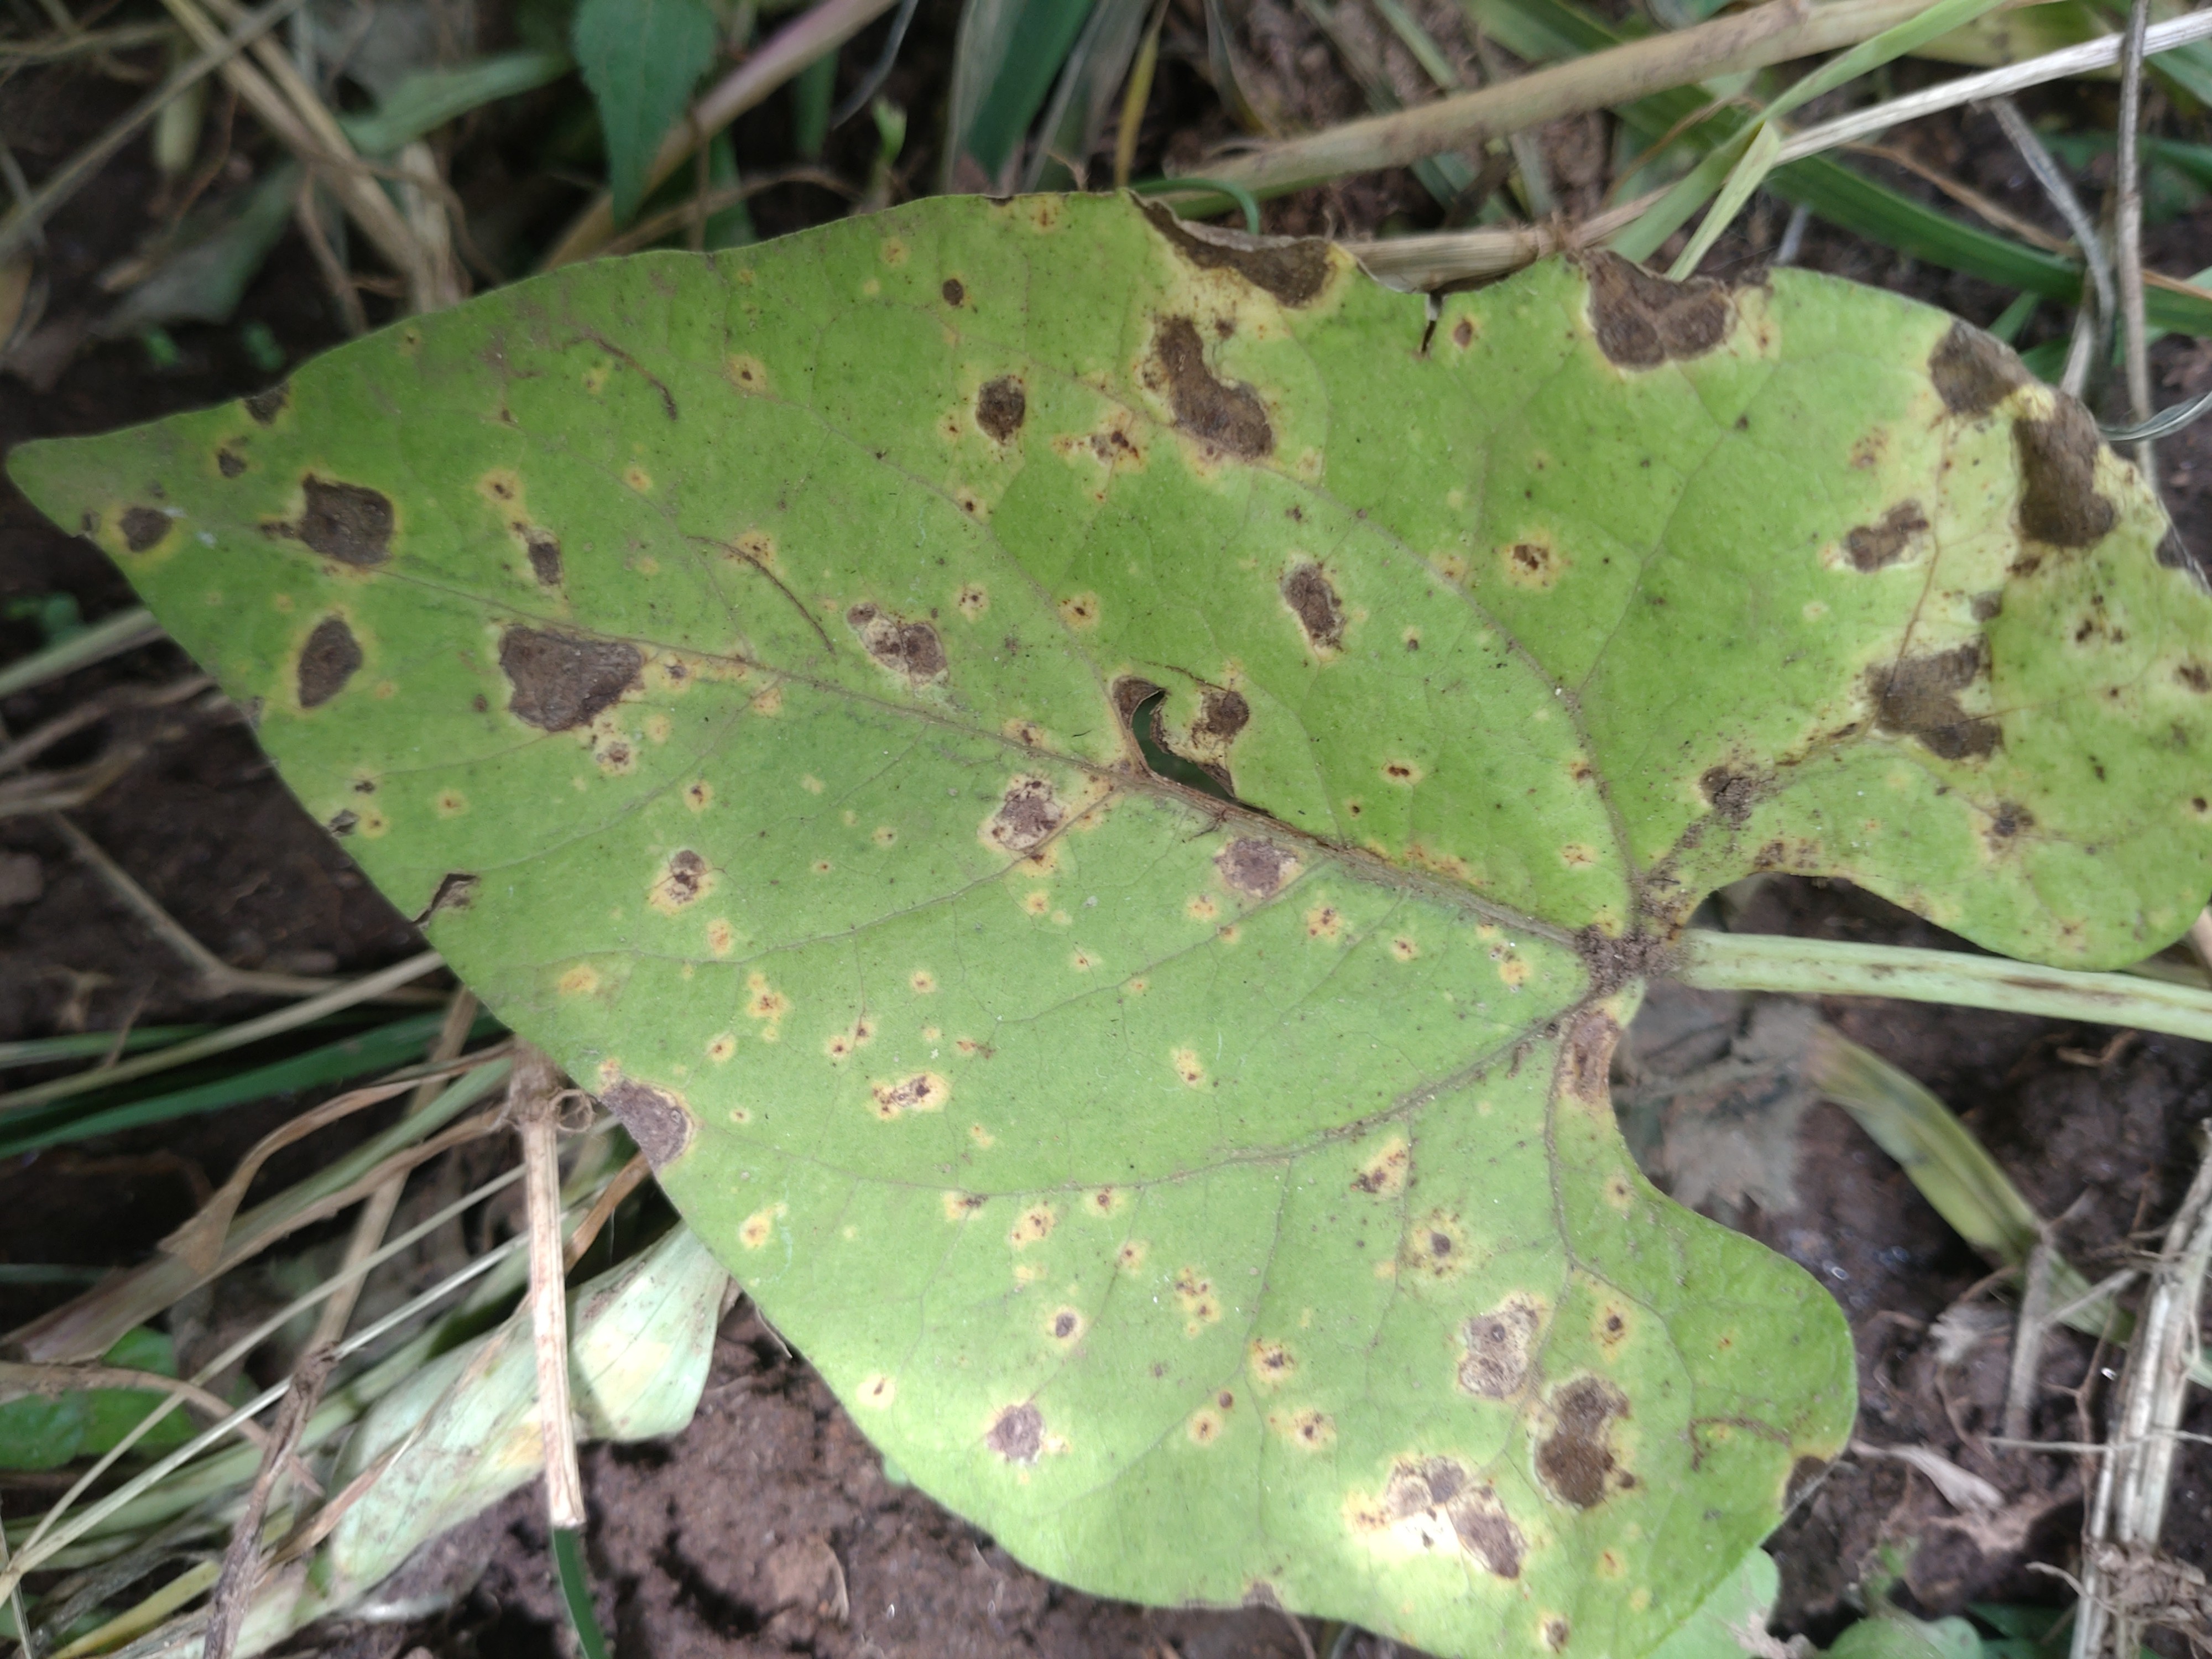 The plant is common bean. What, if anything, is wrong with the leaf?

rust
